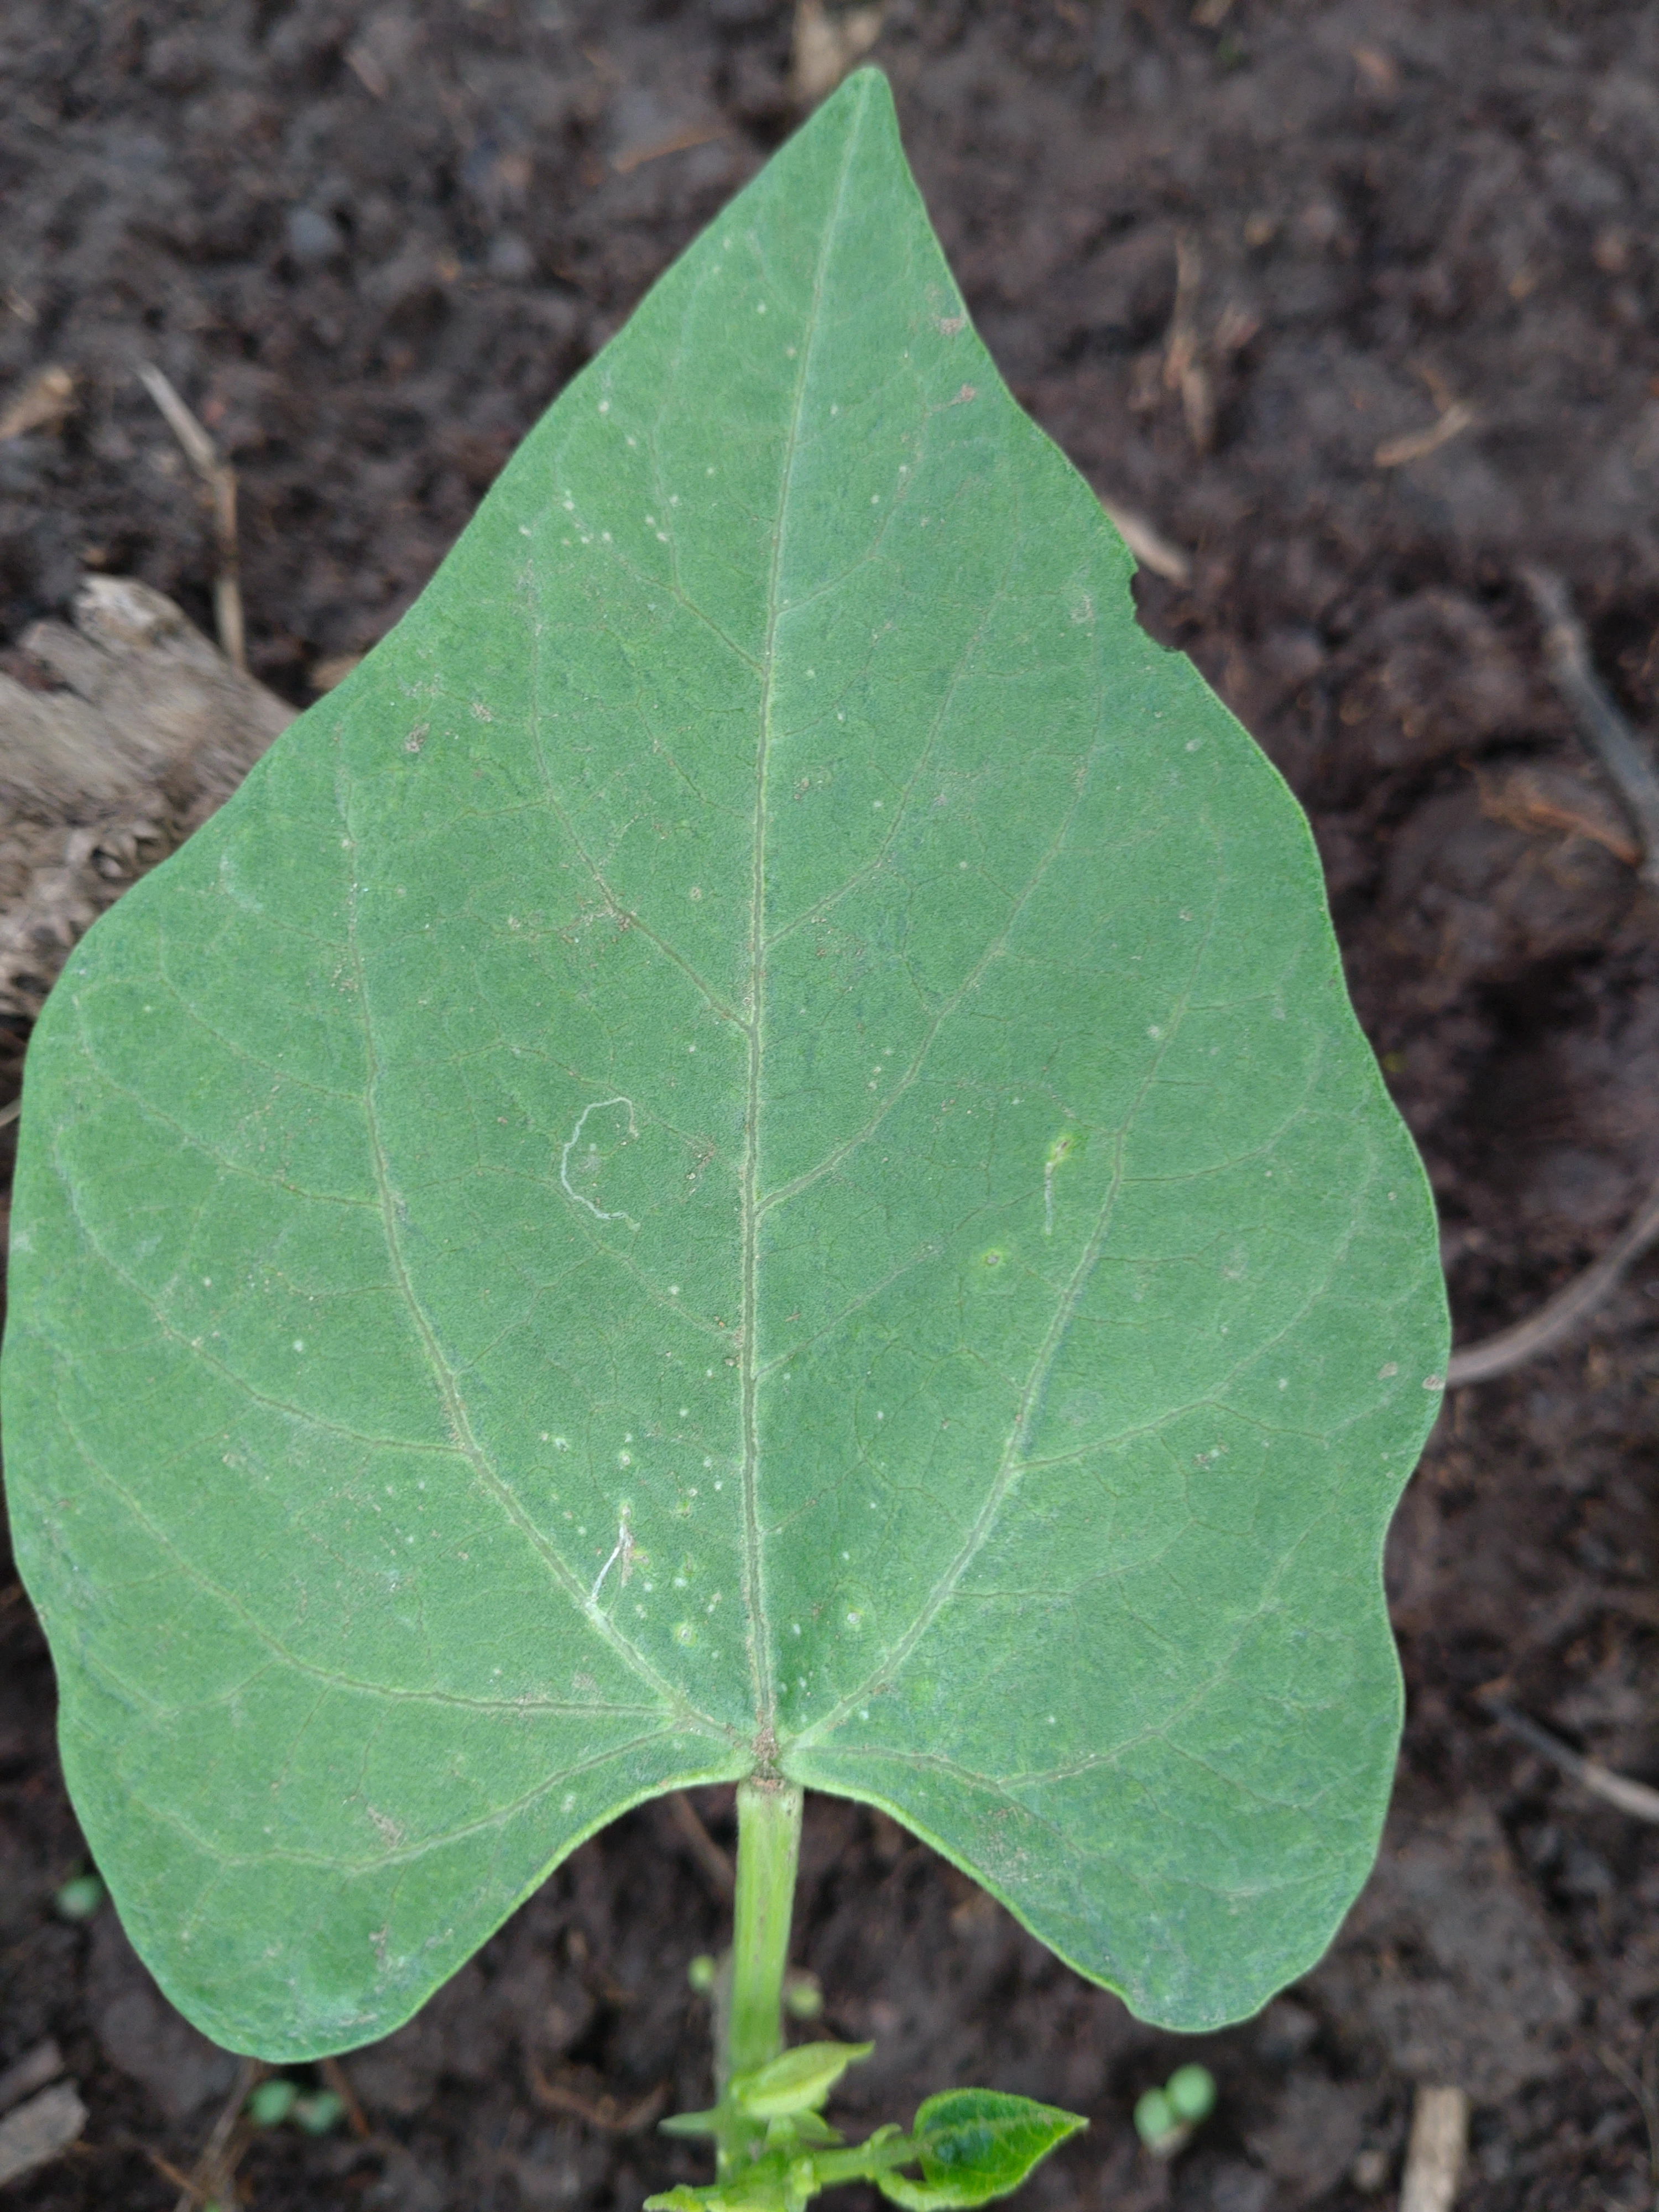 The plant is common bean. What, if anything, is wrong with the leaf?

healthy
